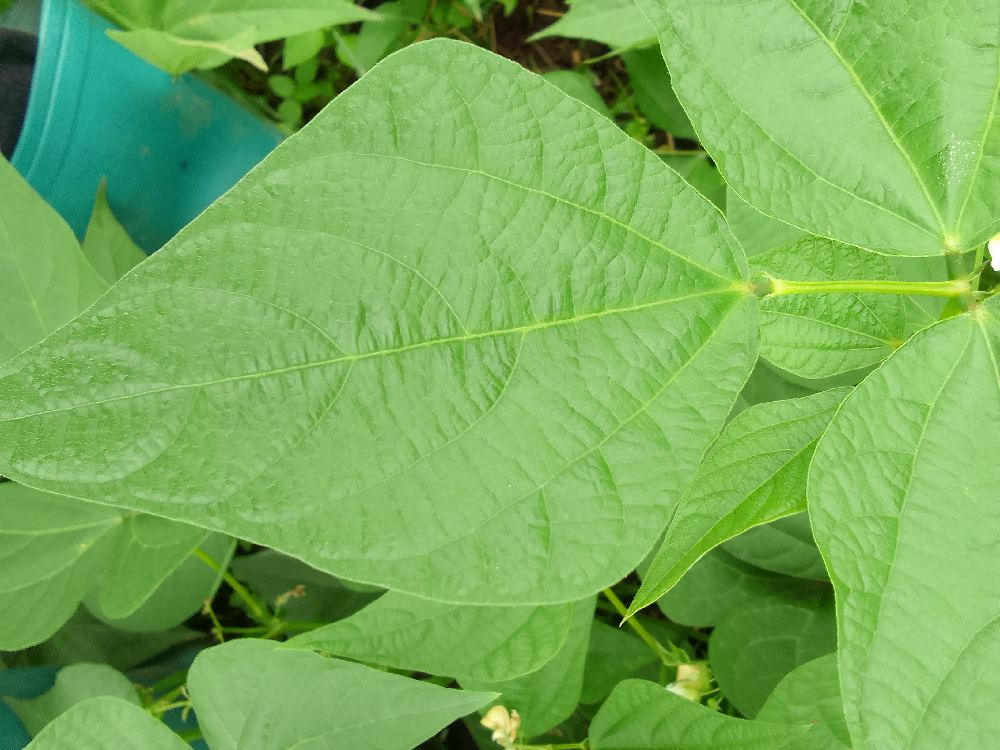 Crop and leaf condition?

common bean, healthy
